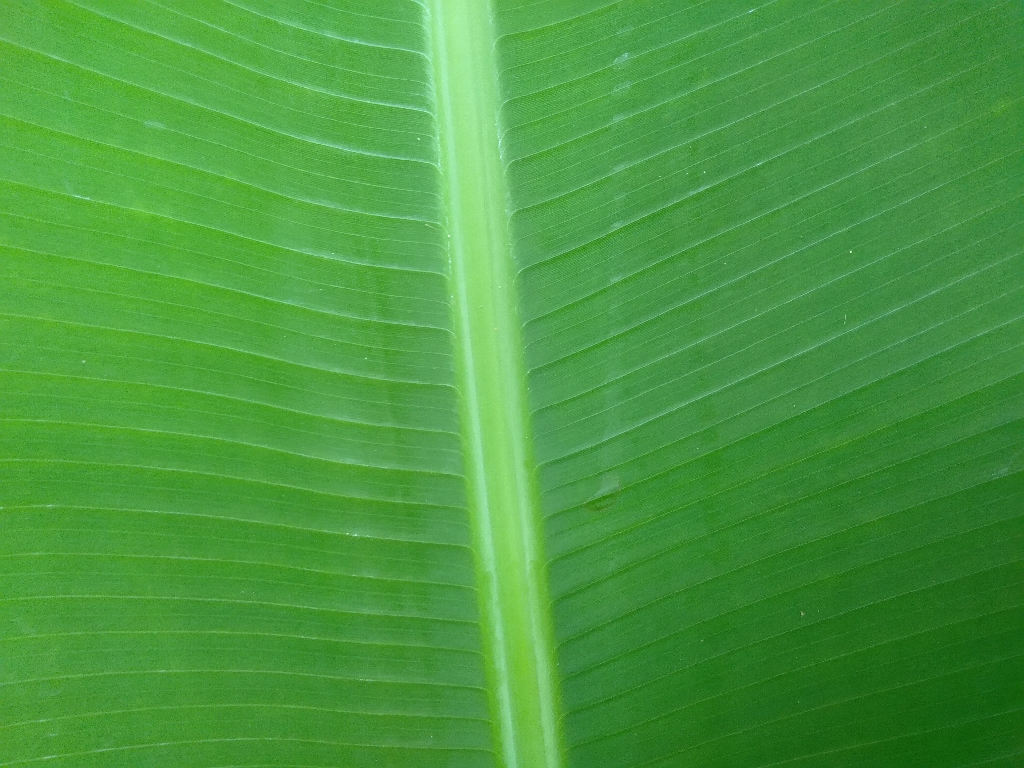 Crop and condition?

banana, healthy
